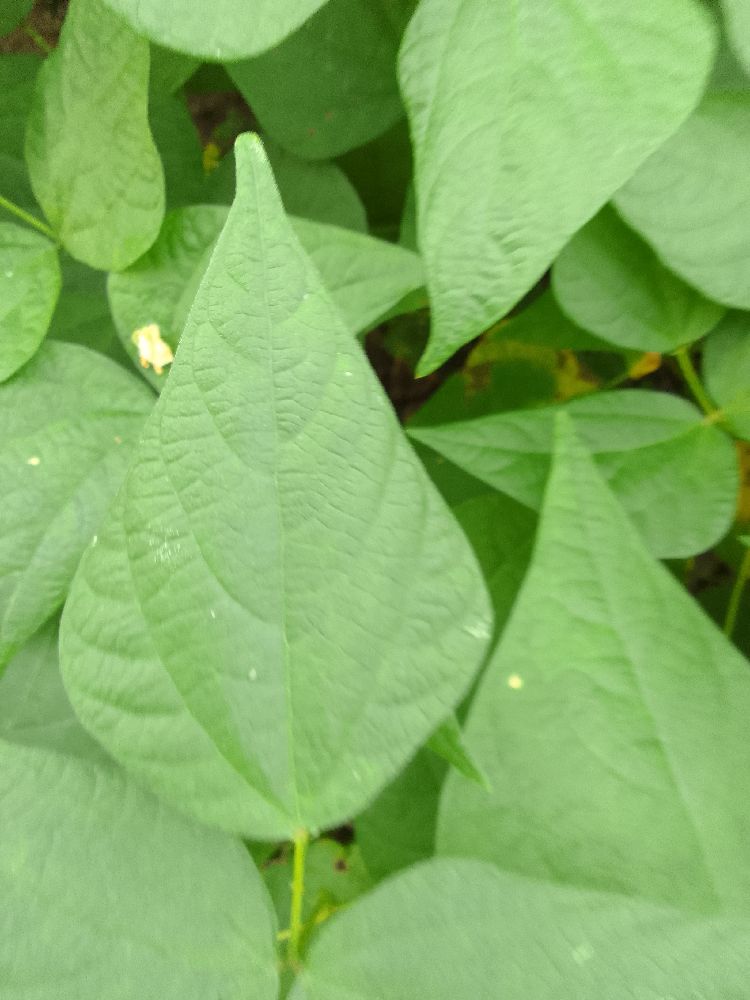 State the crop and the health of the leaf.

common bean, healthy
